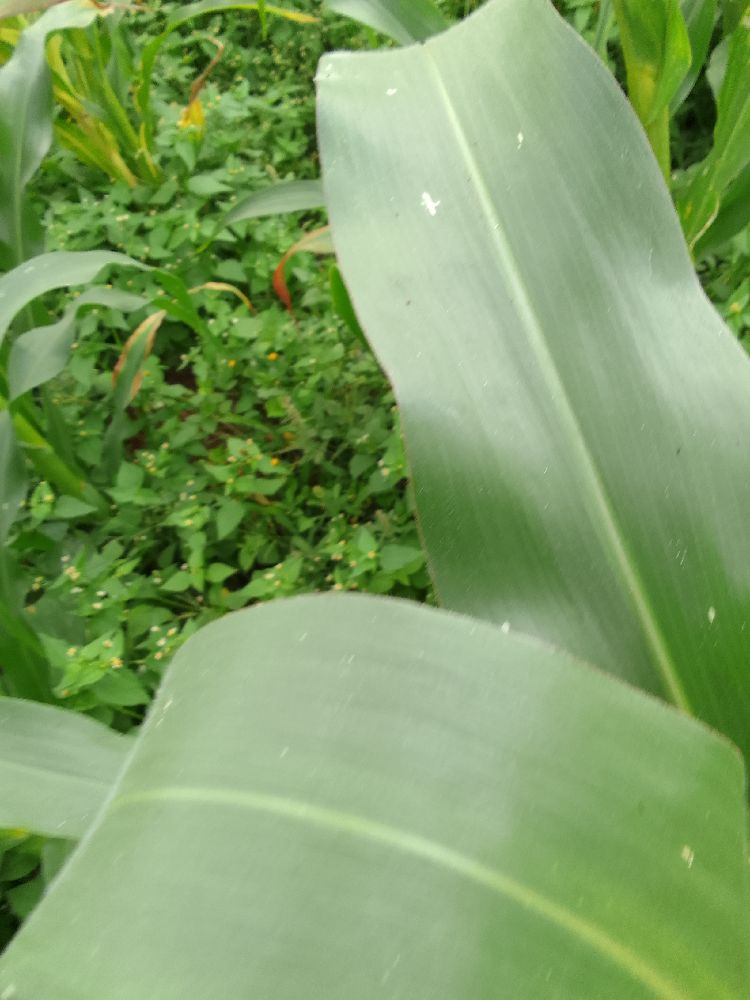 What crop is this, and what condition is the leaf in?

maize, healthy
